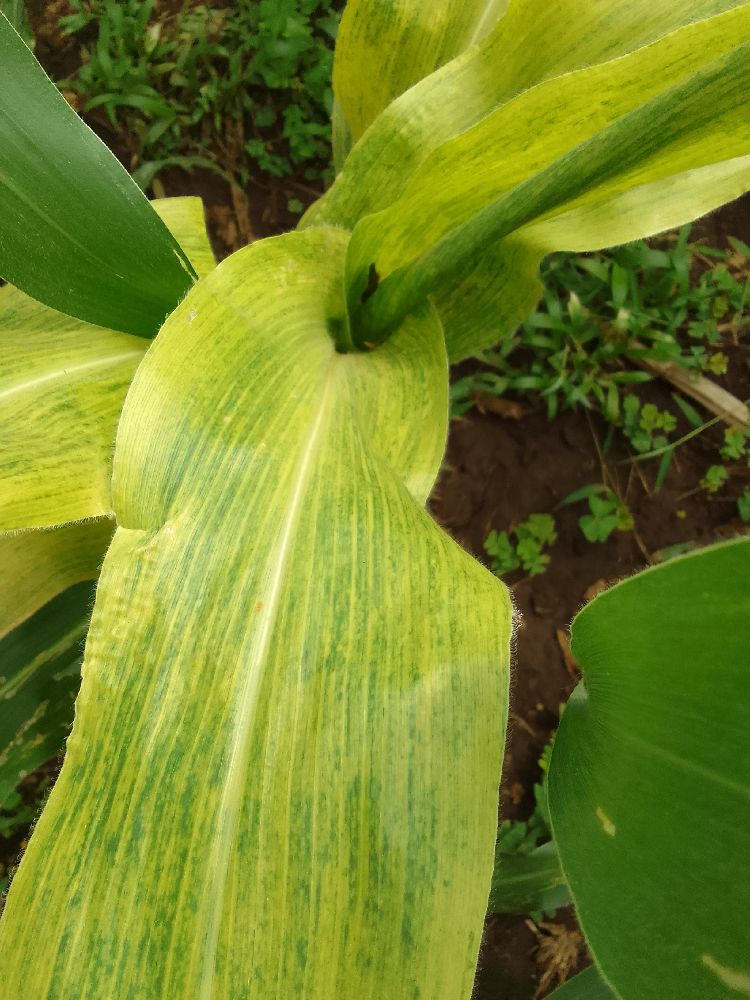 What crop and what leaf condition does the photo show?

maize, maize lethal necrosis
